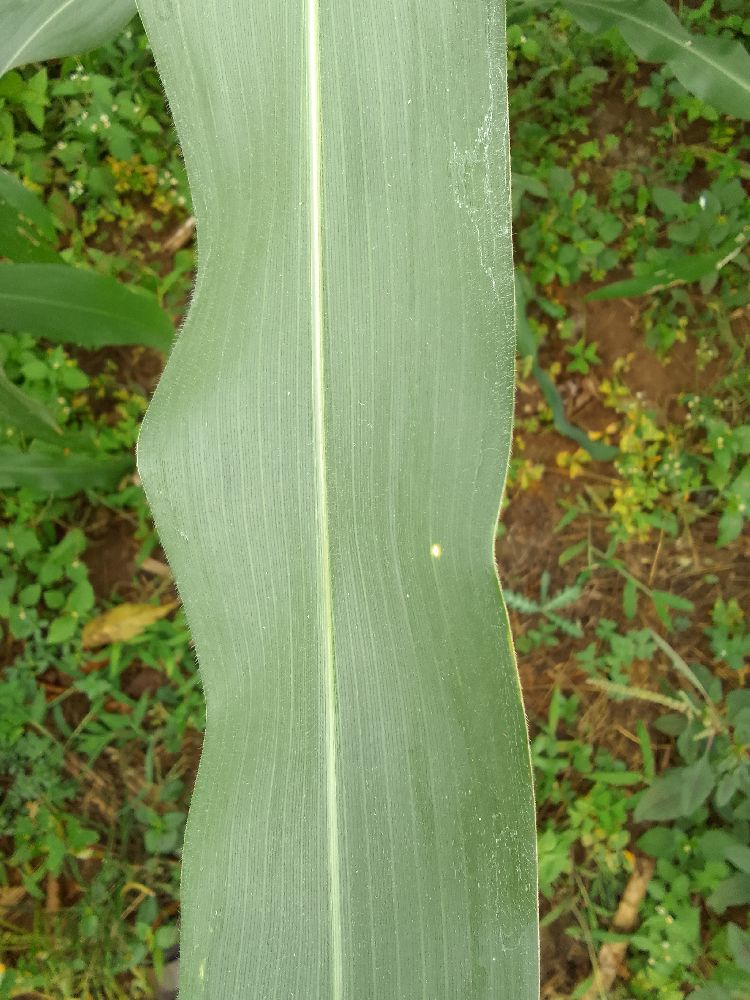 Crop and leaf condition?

maize, healthy
